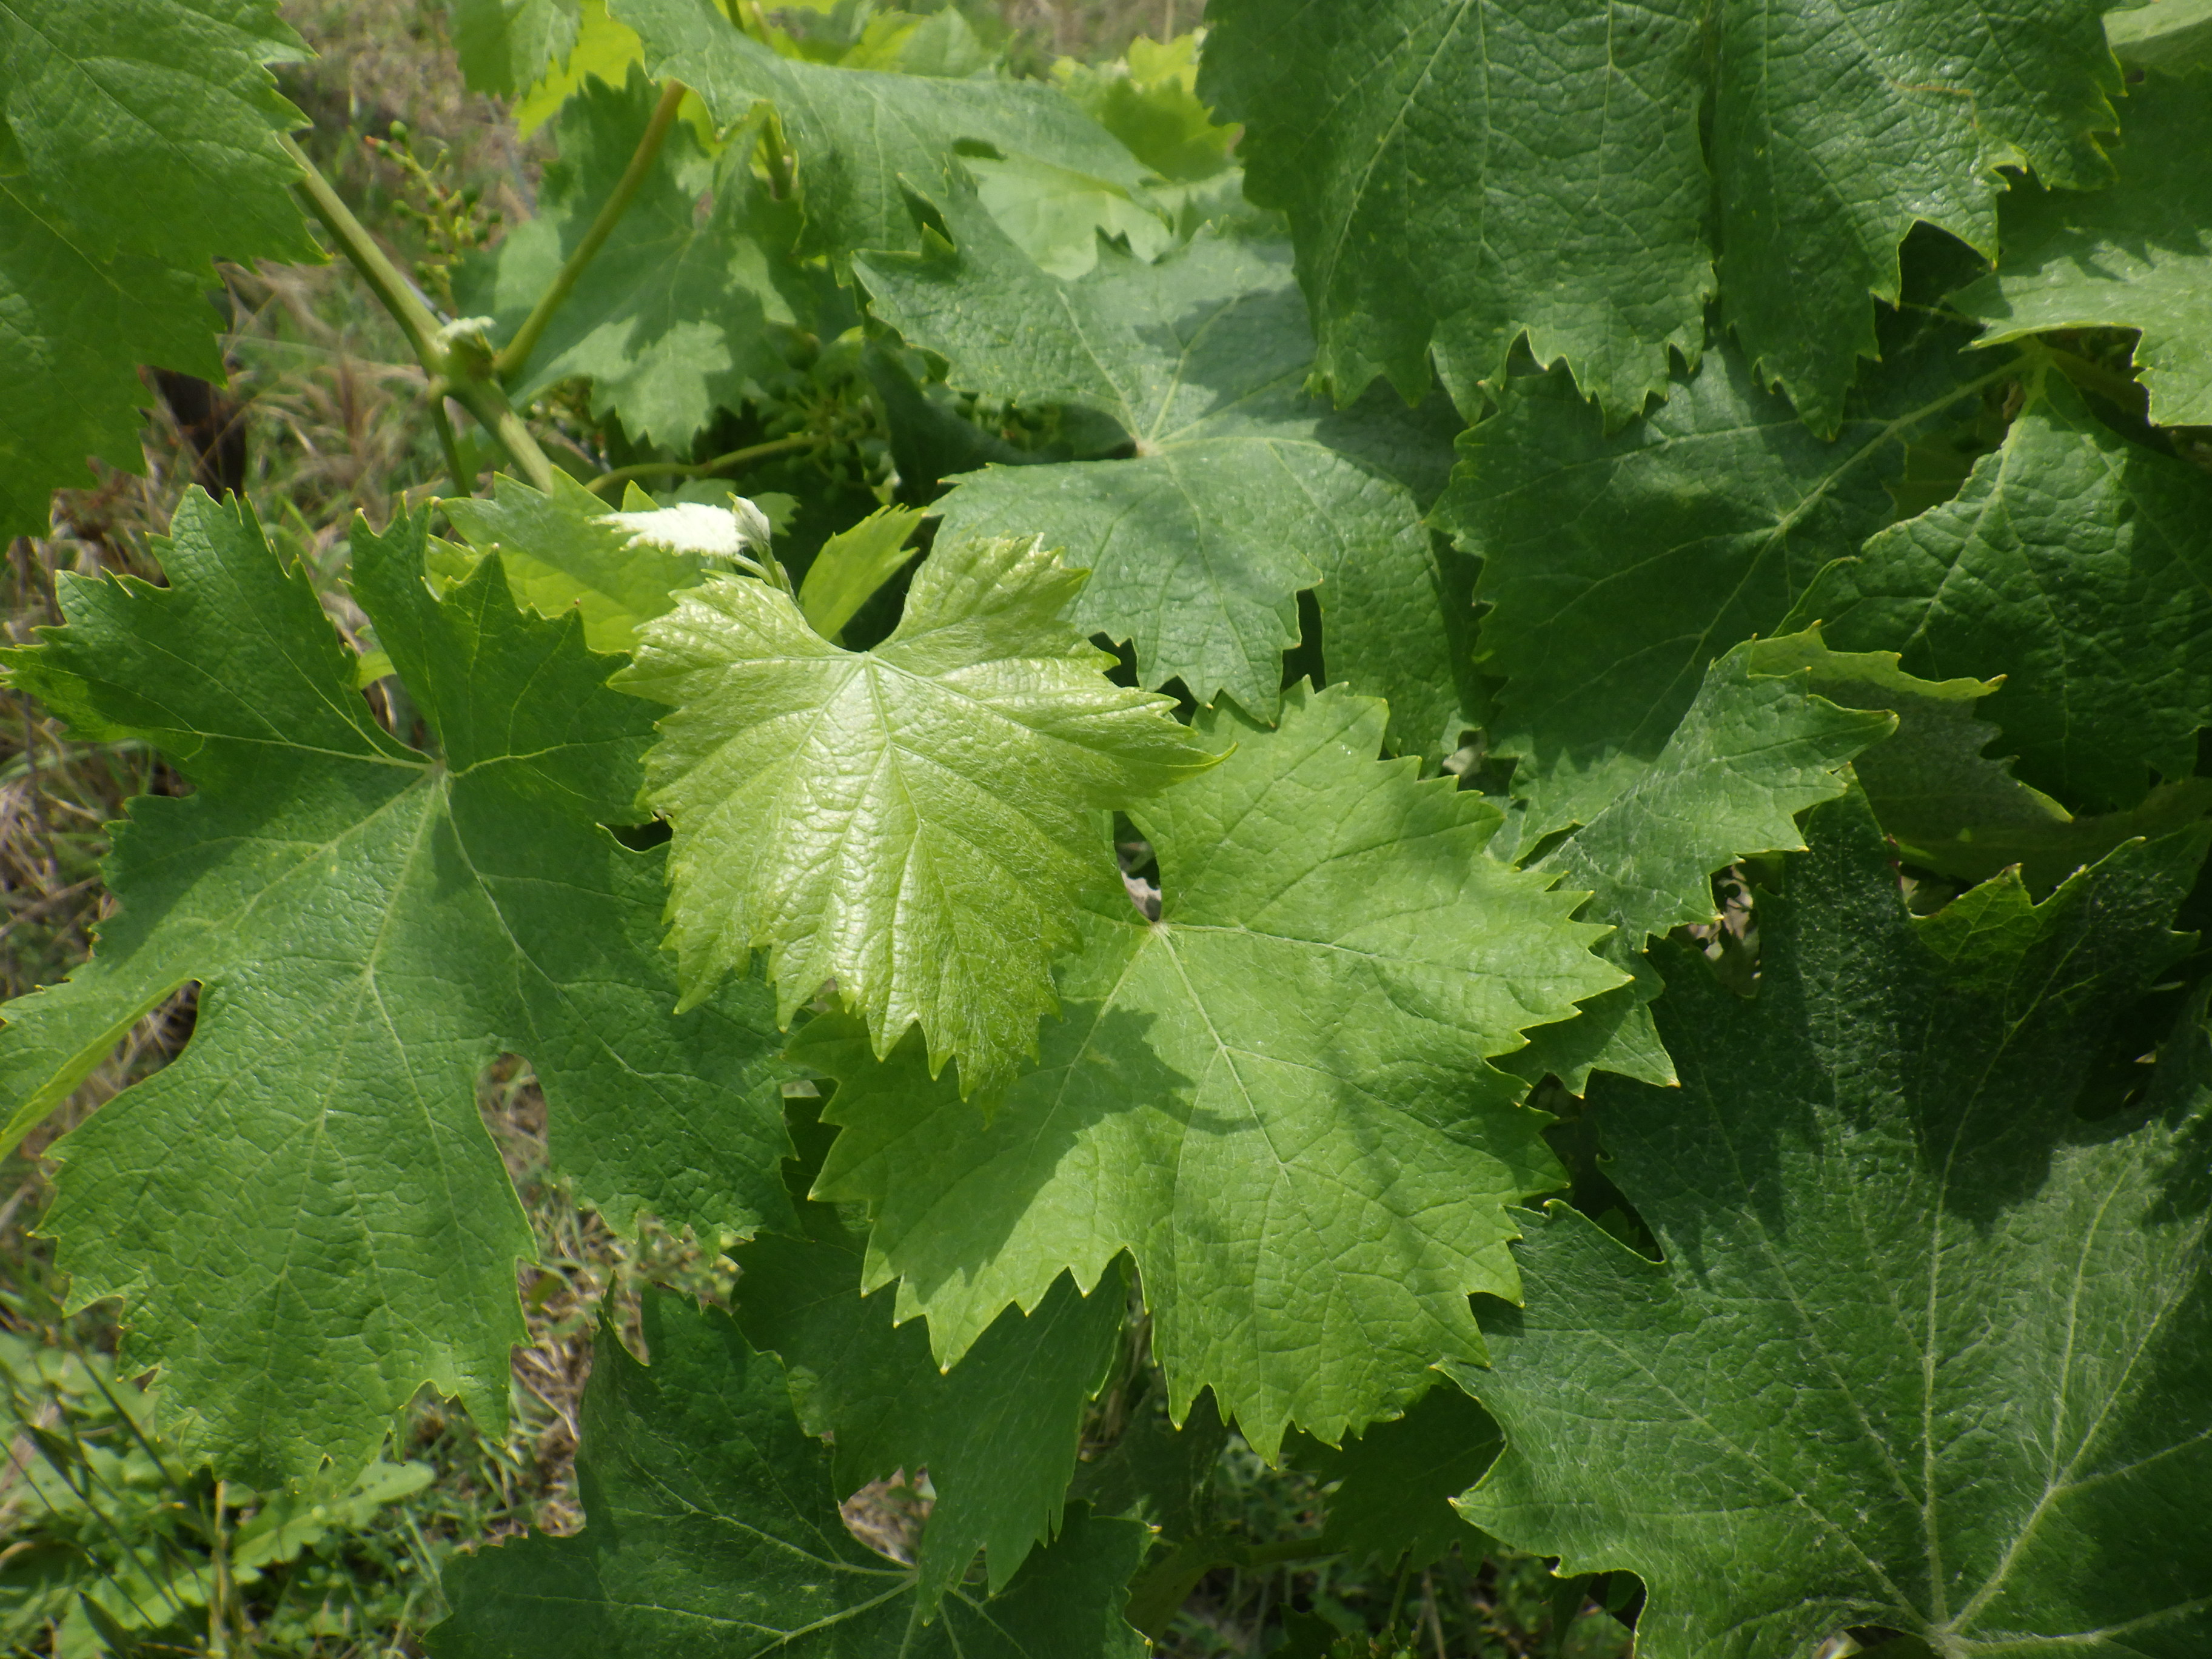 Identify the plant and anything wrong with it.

grapevine, healthy
